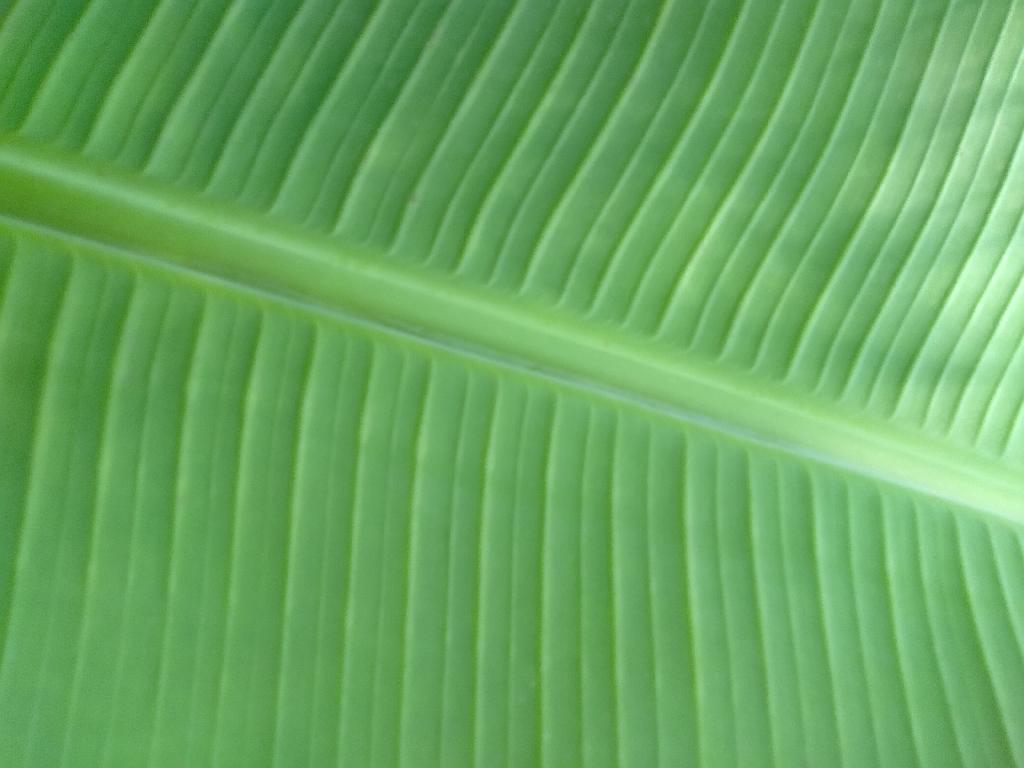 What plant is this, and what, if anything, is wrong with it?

banana, healthy
